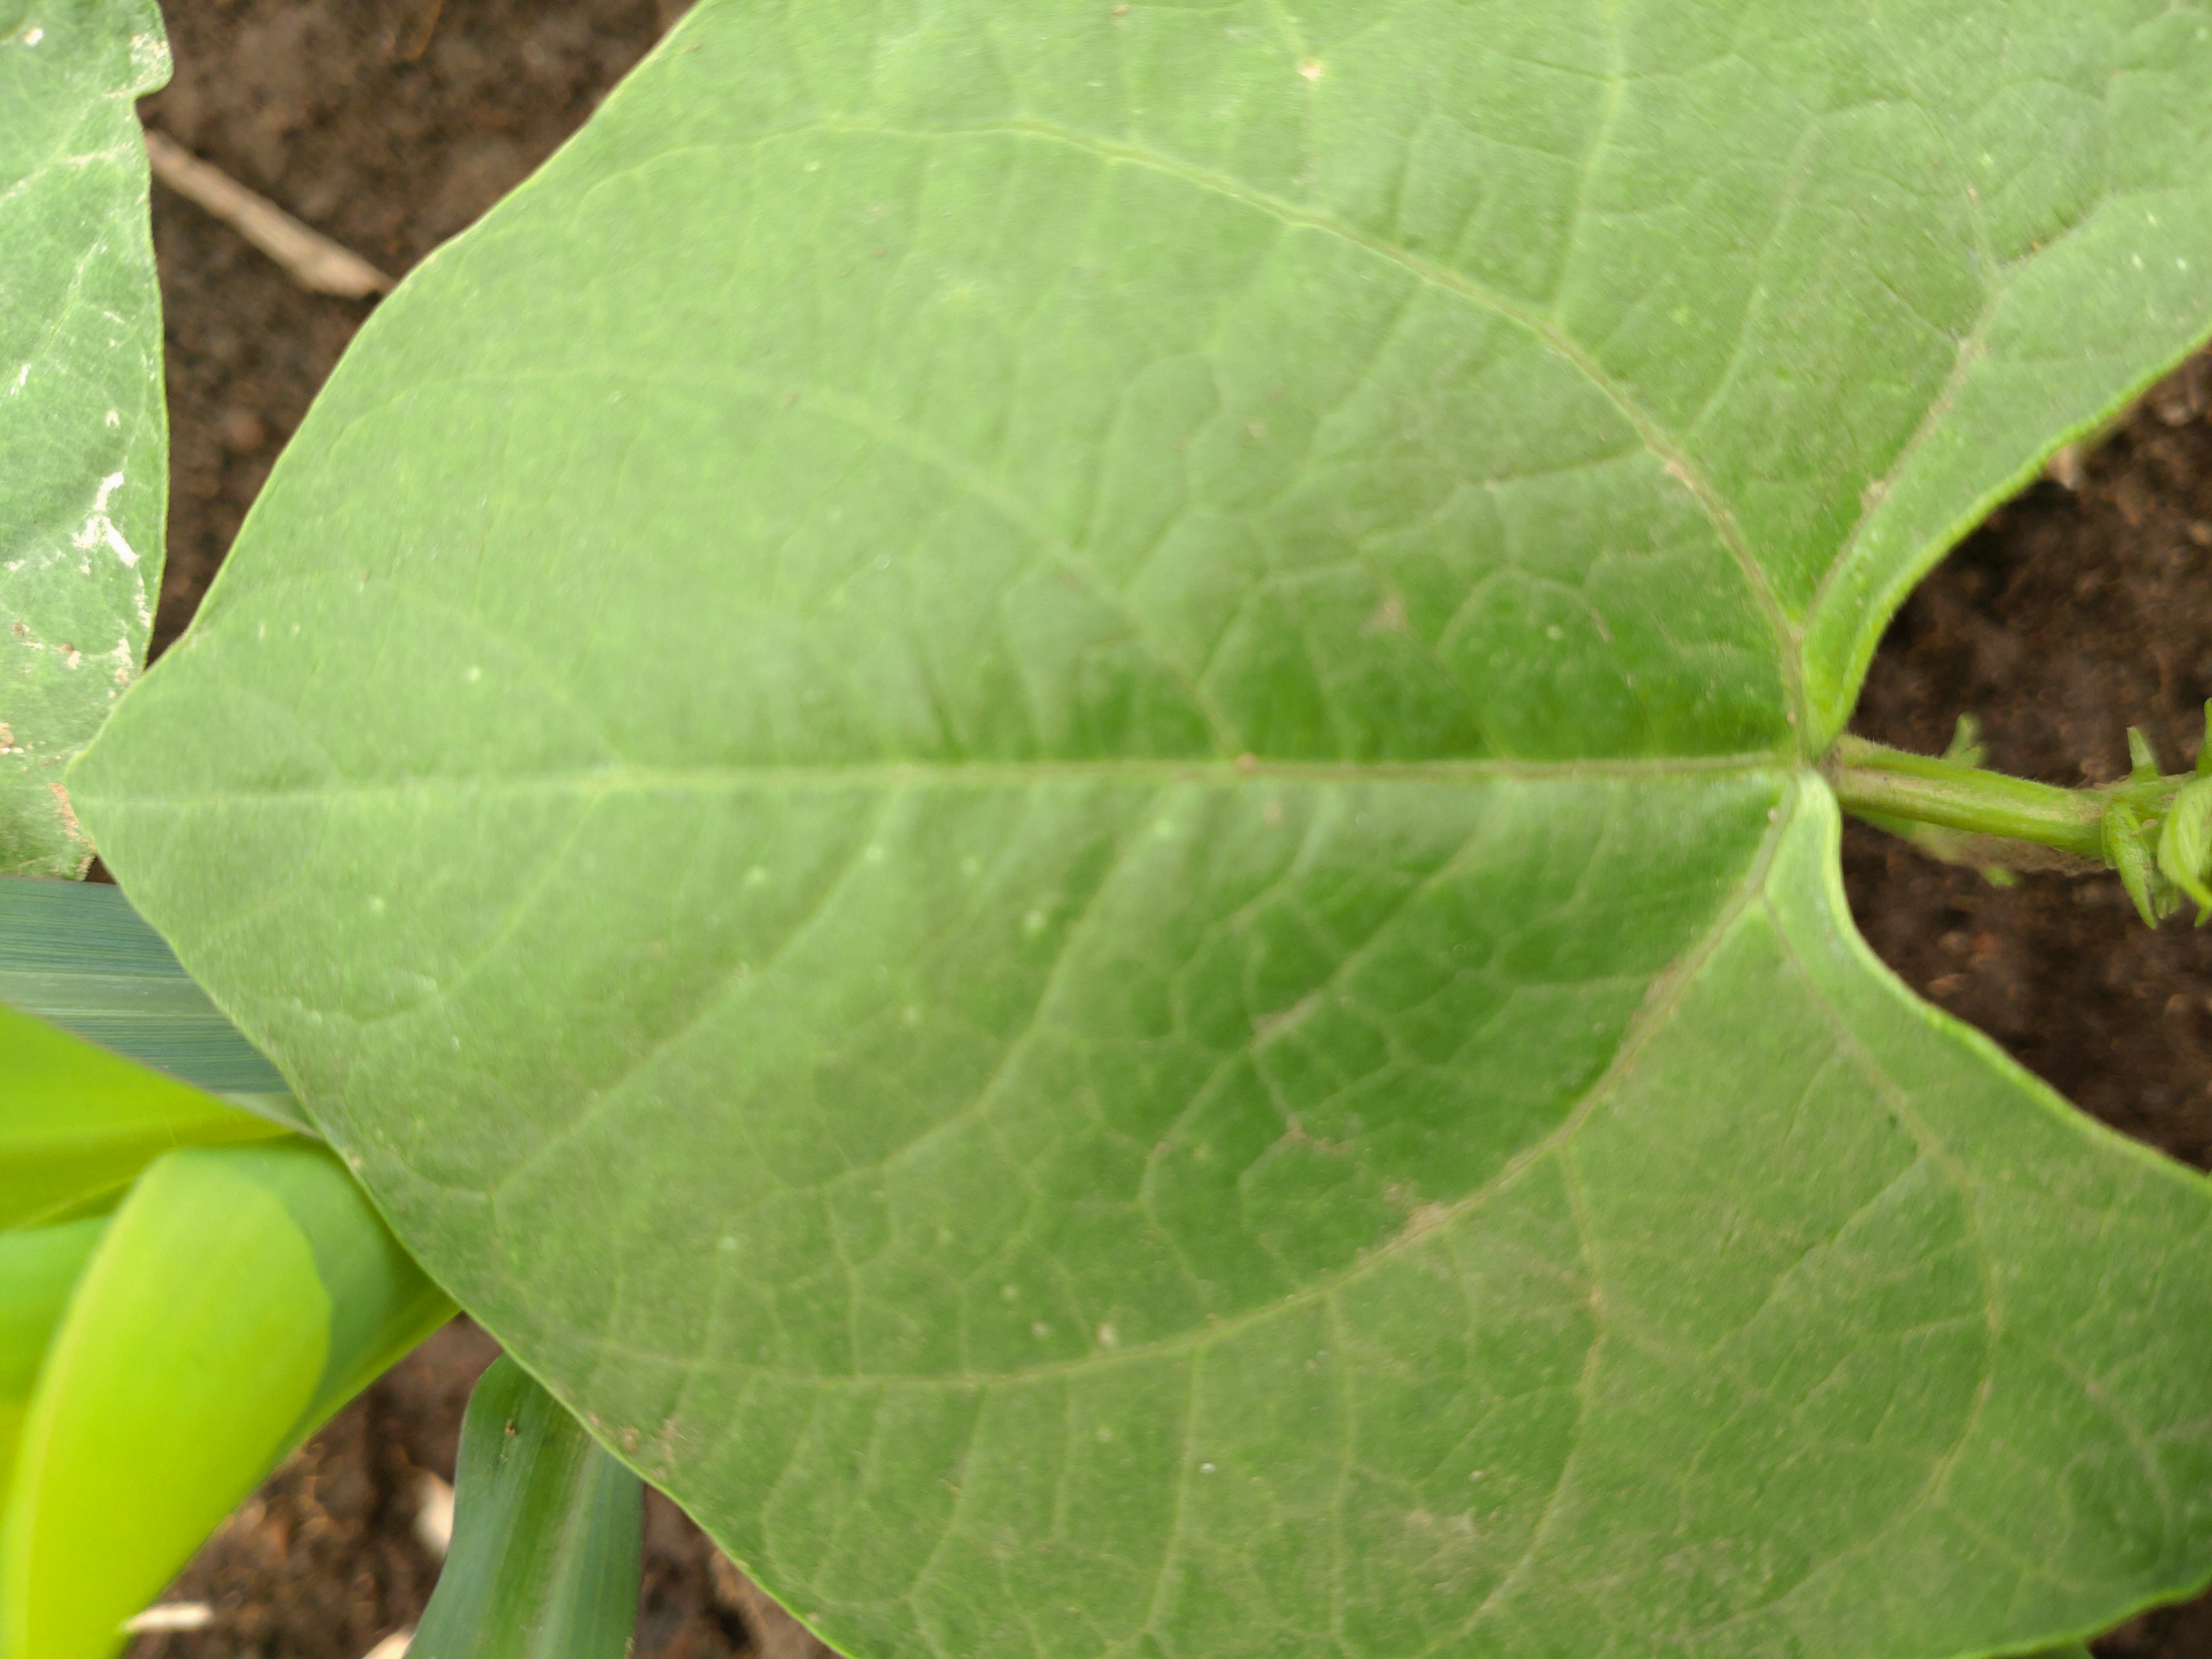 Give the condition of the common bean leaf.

healthy
